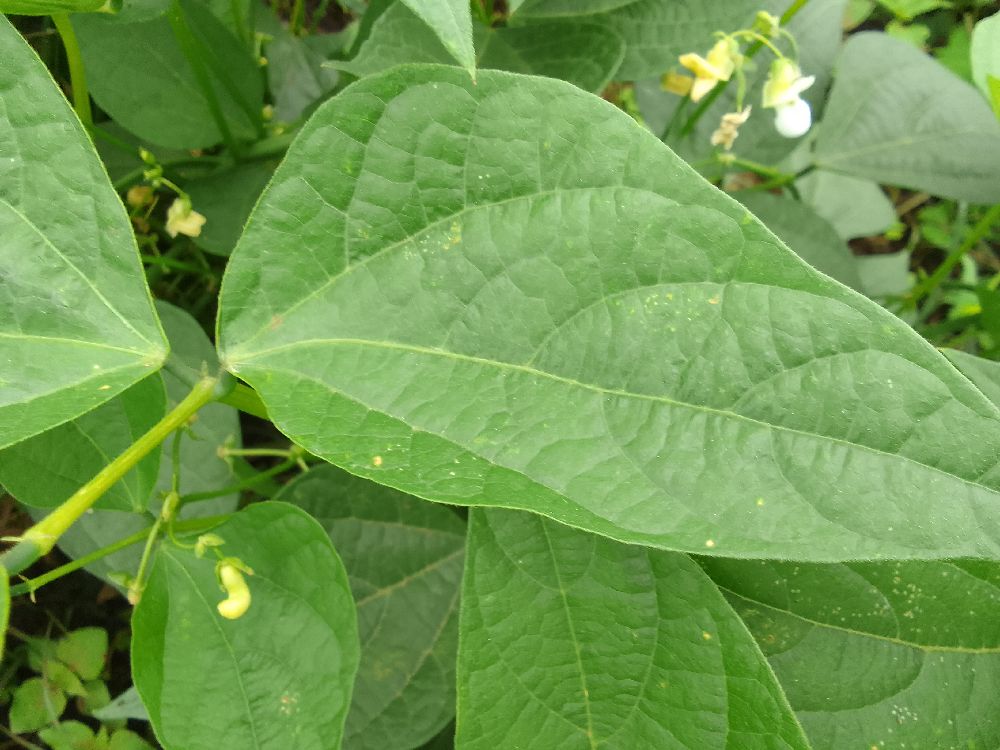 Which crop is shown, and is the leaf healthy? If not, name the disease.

common bean, healthy
